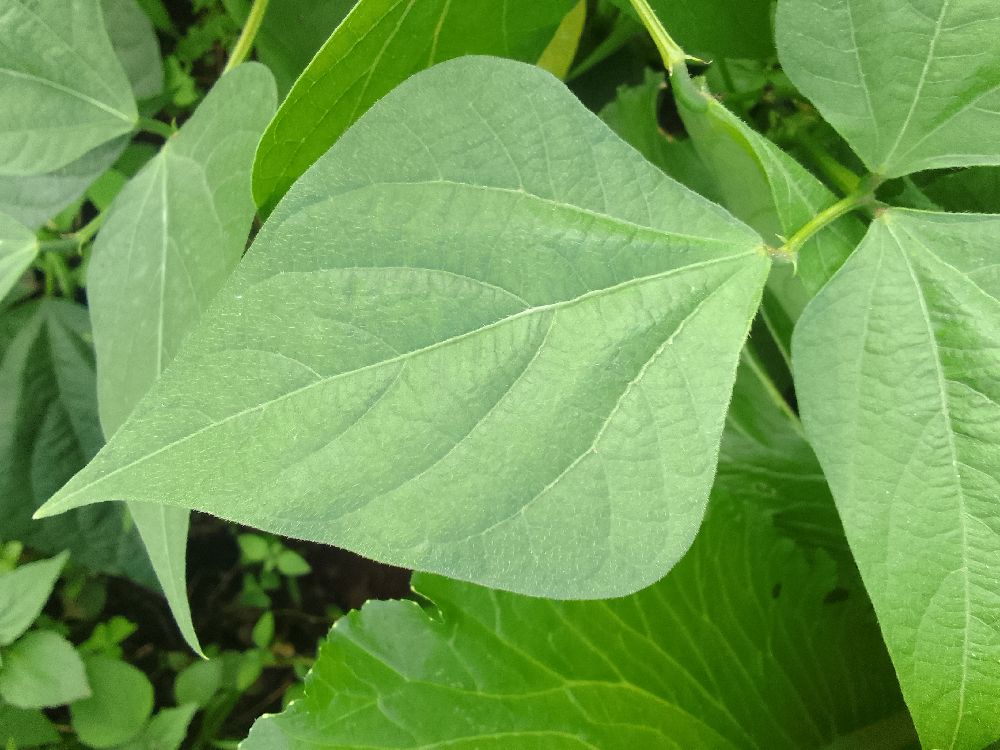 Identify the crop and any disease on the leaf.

common bean, healthy
